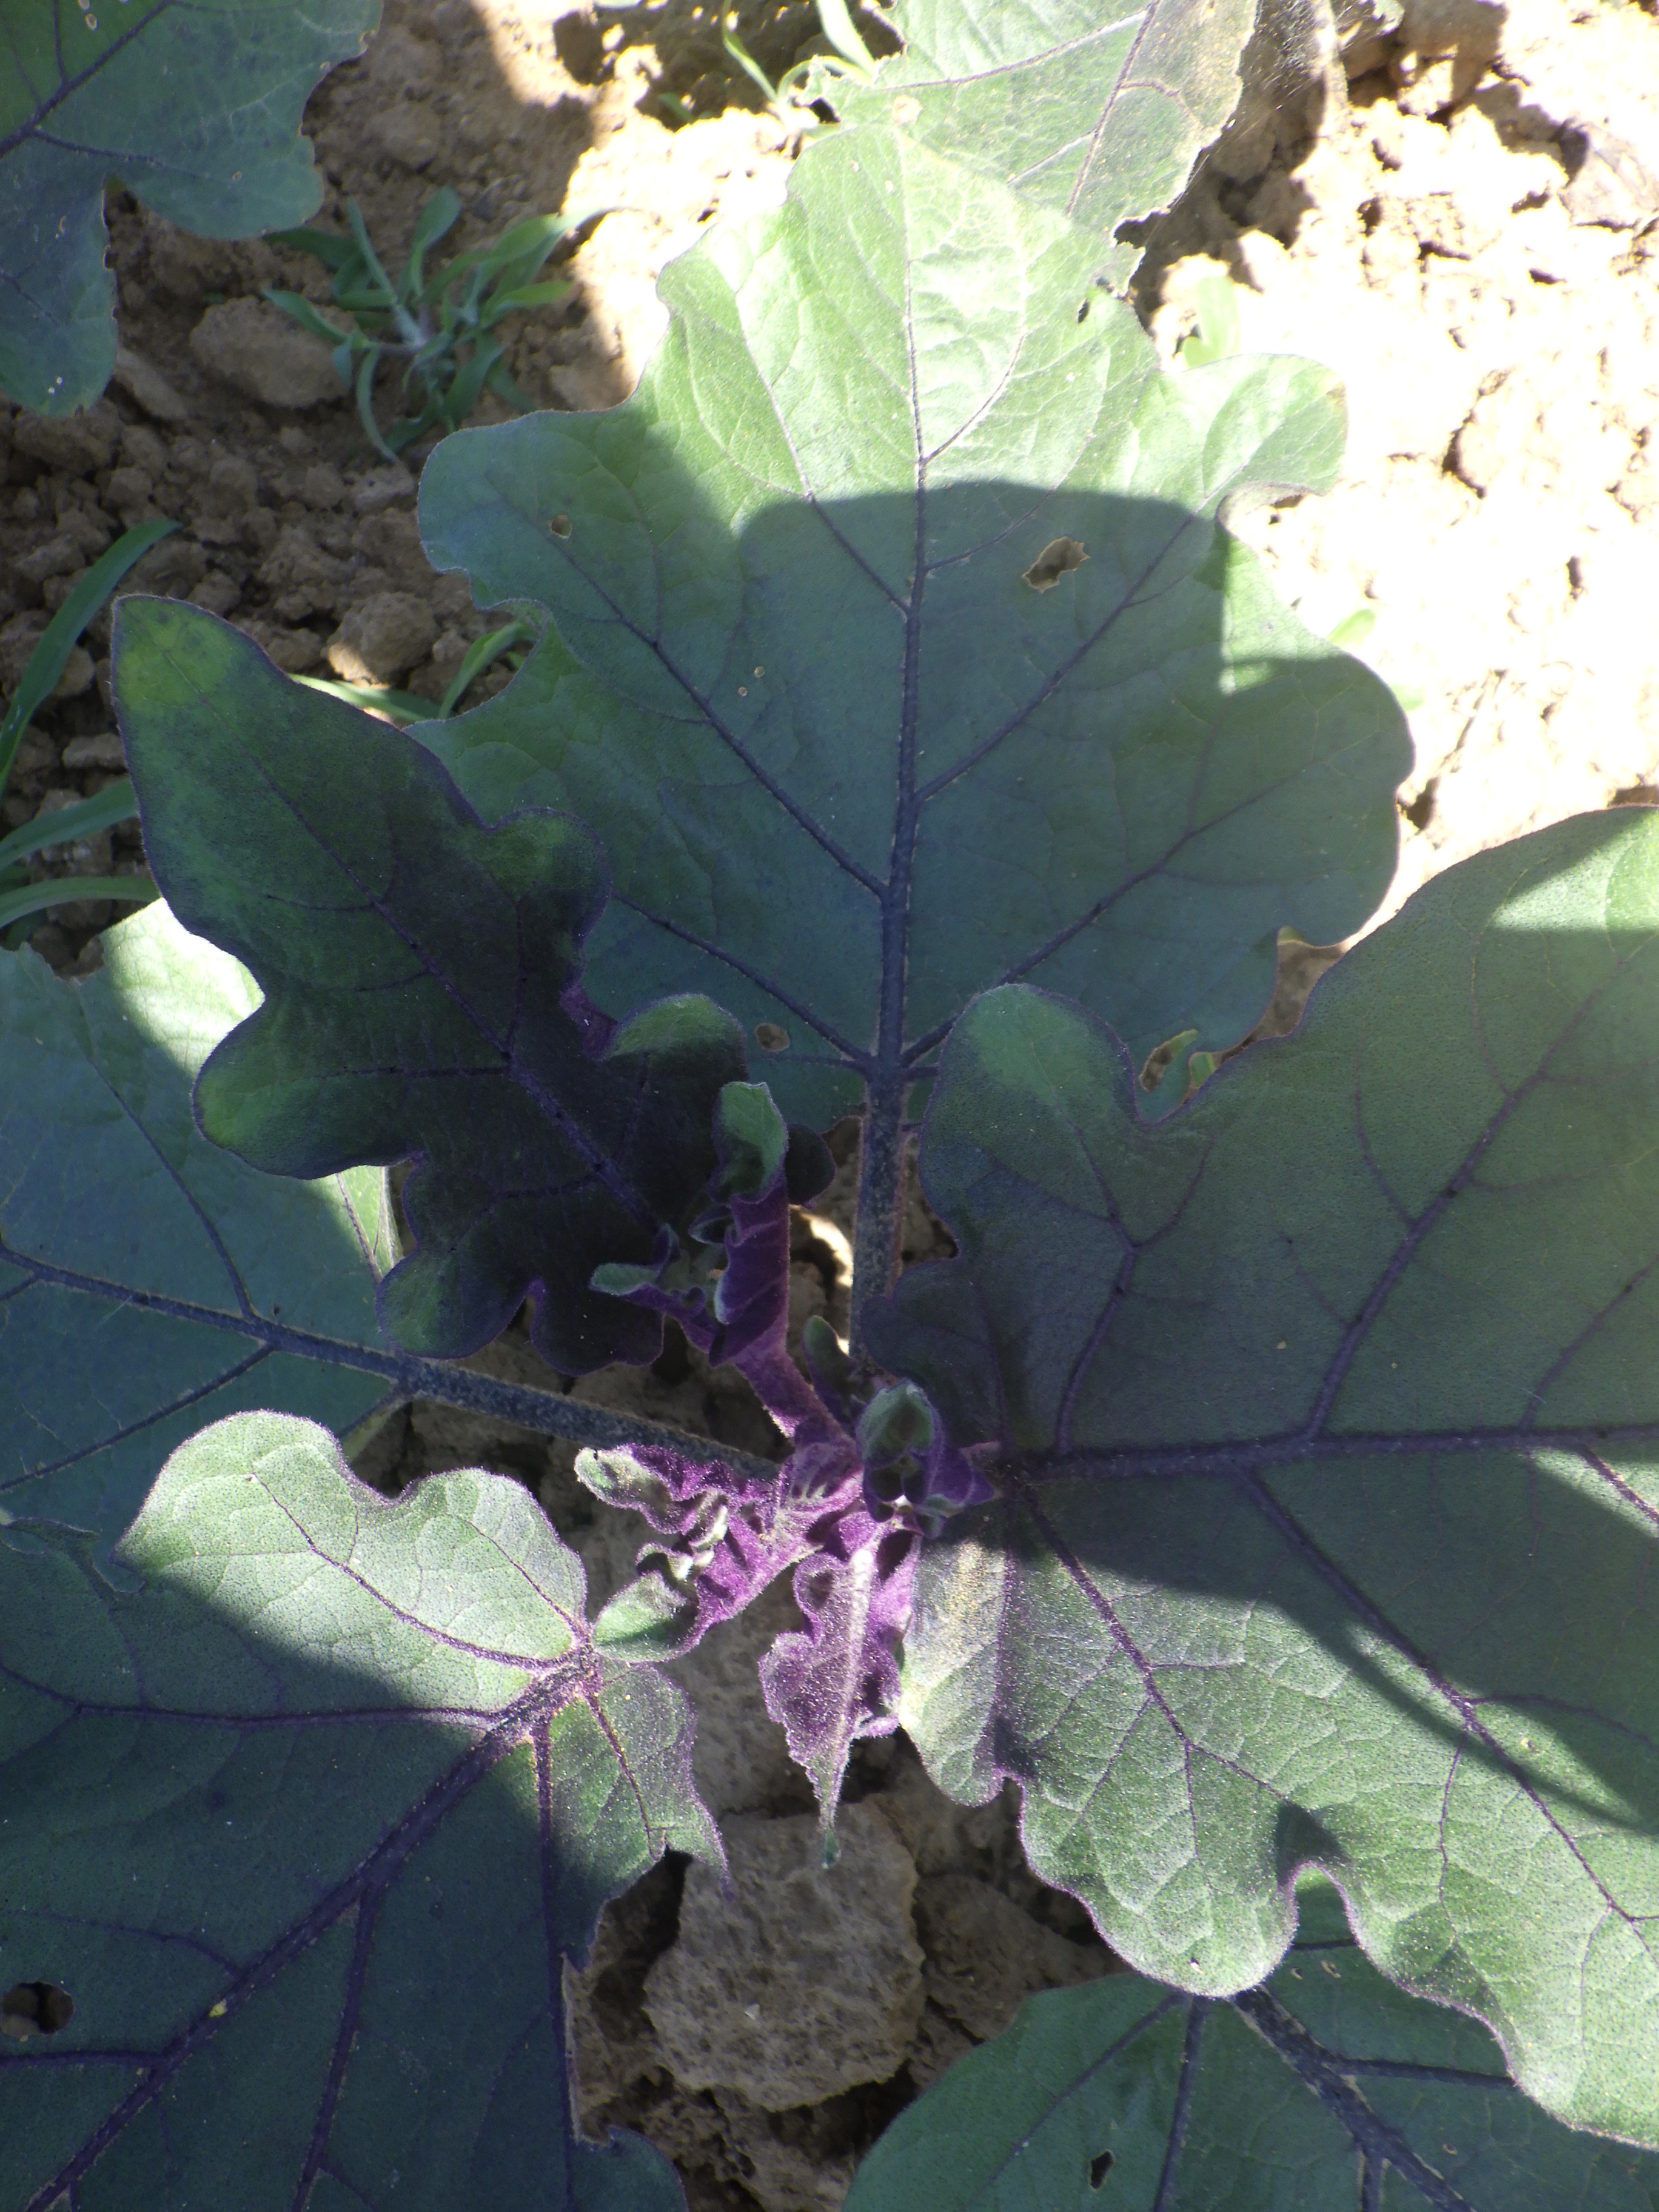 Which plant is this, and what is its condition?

aubergine, altica, colorado potato beetle
